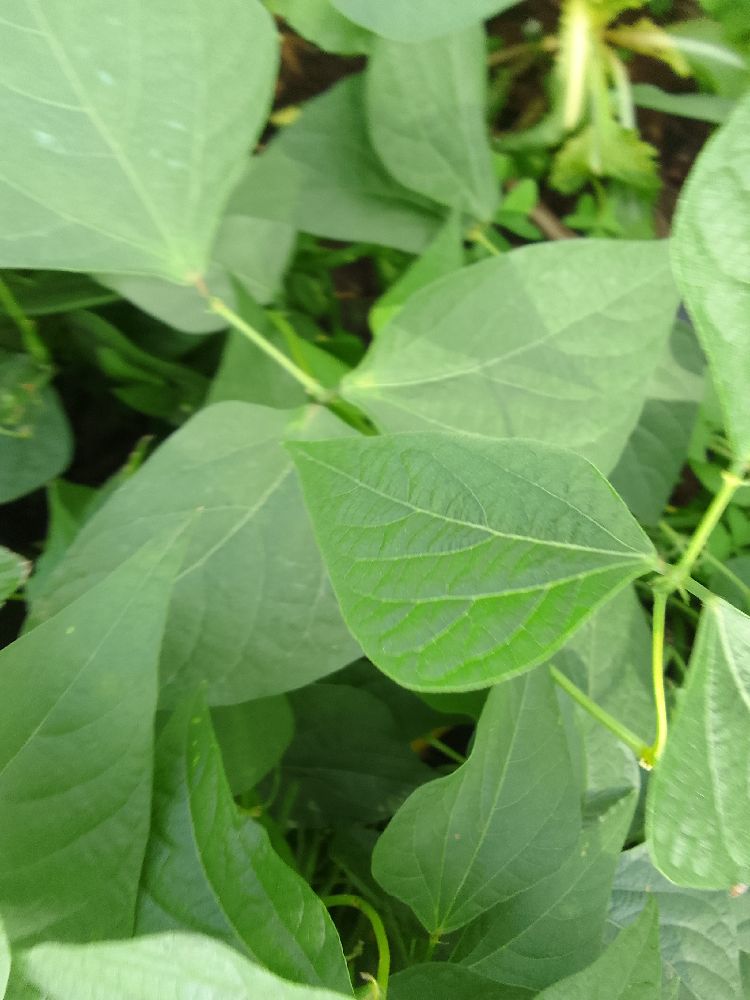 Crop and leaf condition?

common bean, healthy
